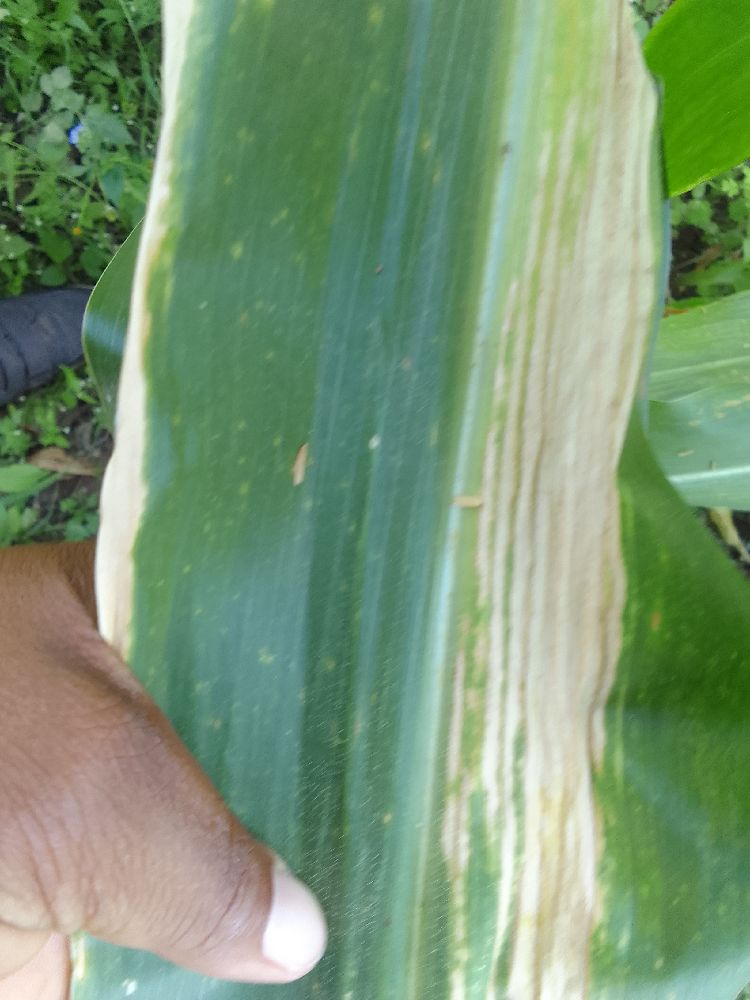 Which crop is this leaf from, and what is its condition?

maize, maize lethal necrosis
